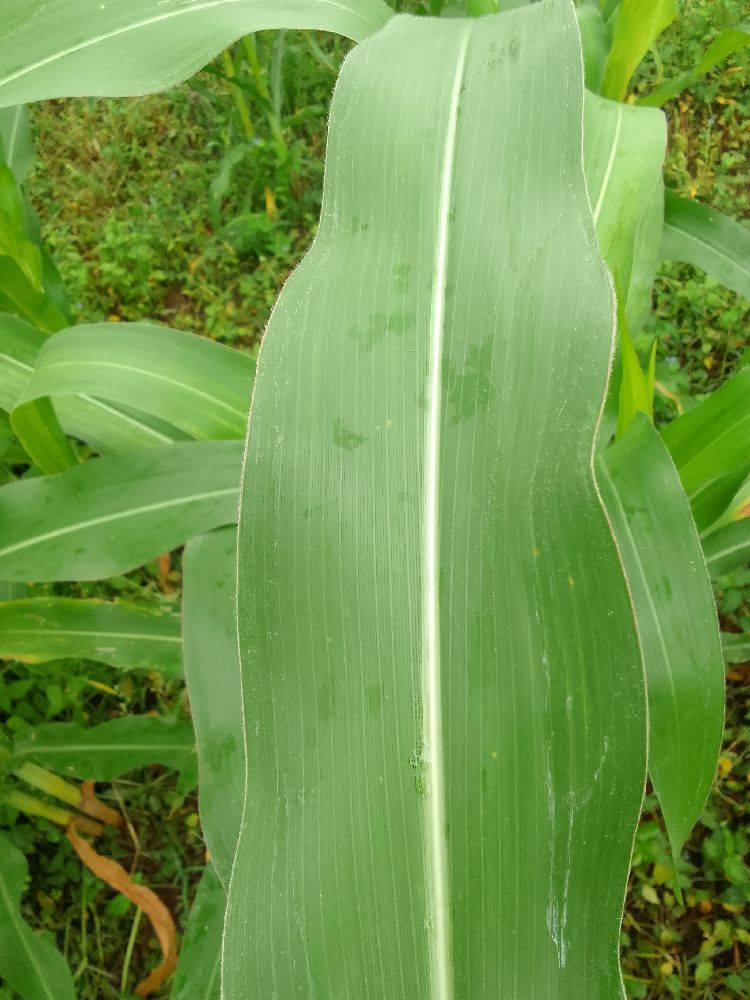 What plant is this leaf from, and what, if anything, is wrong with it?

maize, healthy
